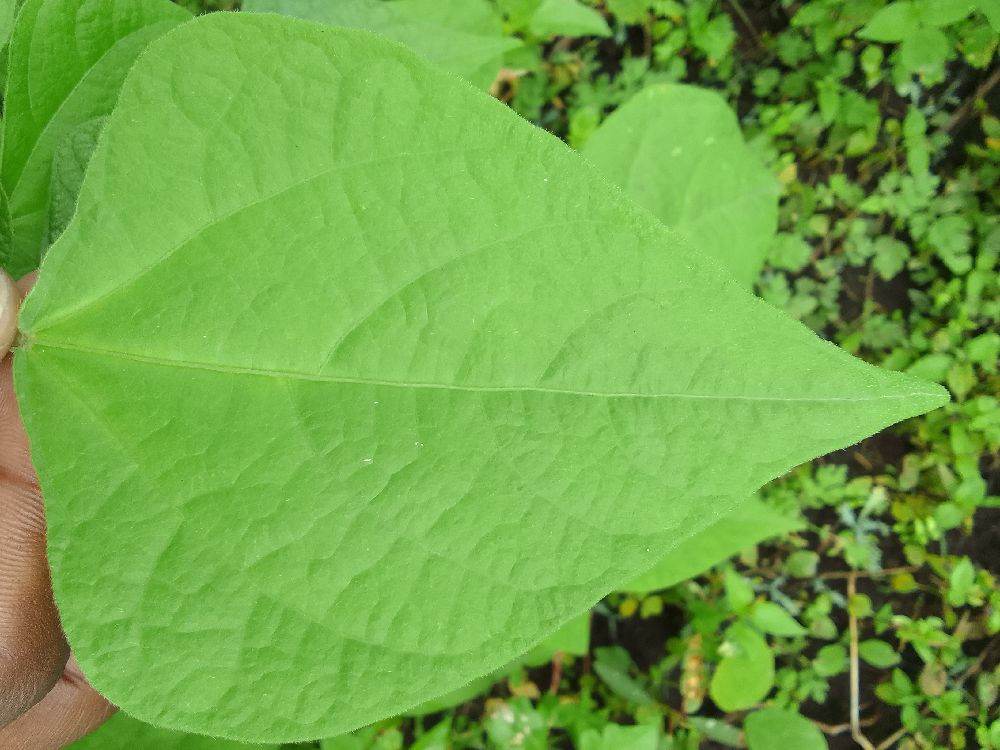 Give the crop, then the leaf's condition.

common bean, healthy
